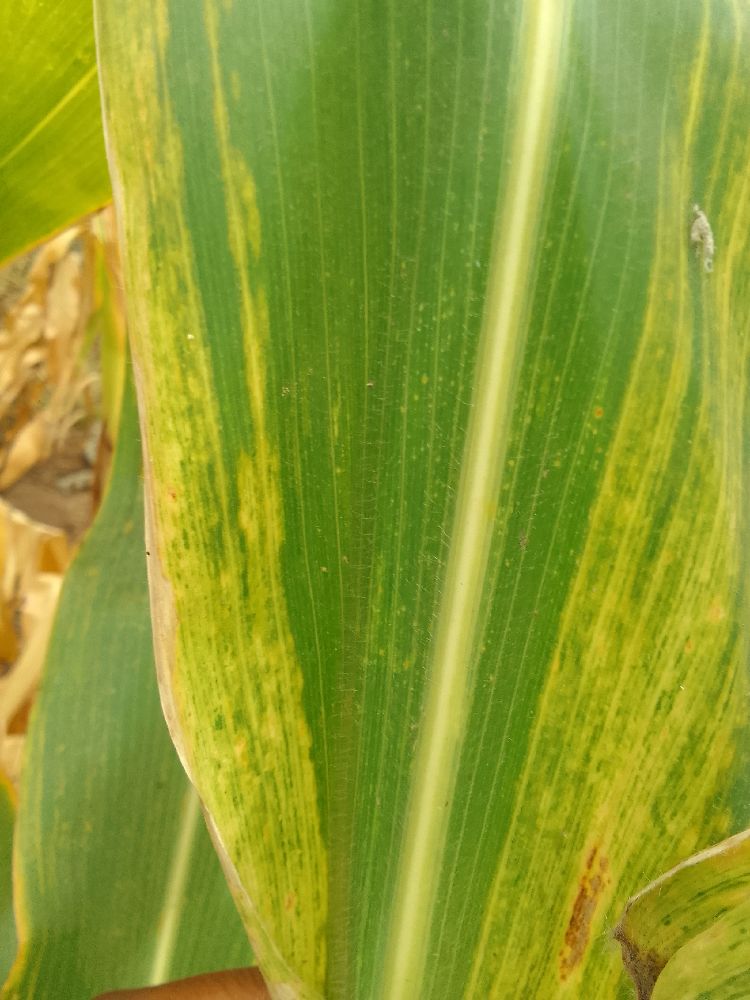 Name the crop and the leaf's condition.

maize, maize lethal necrosis
